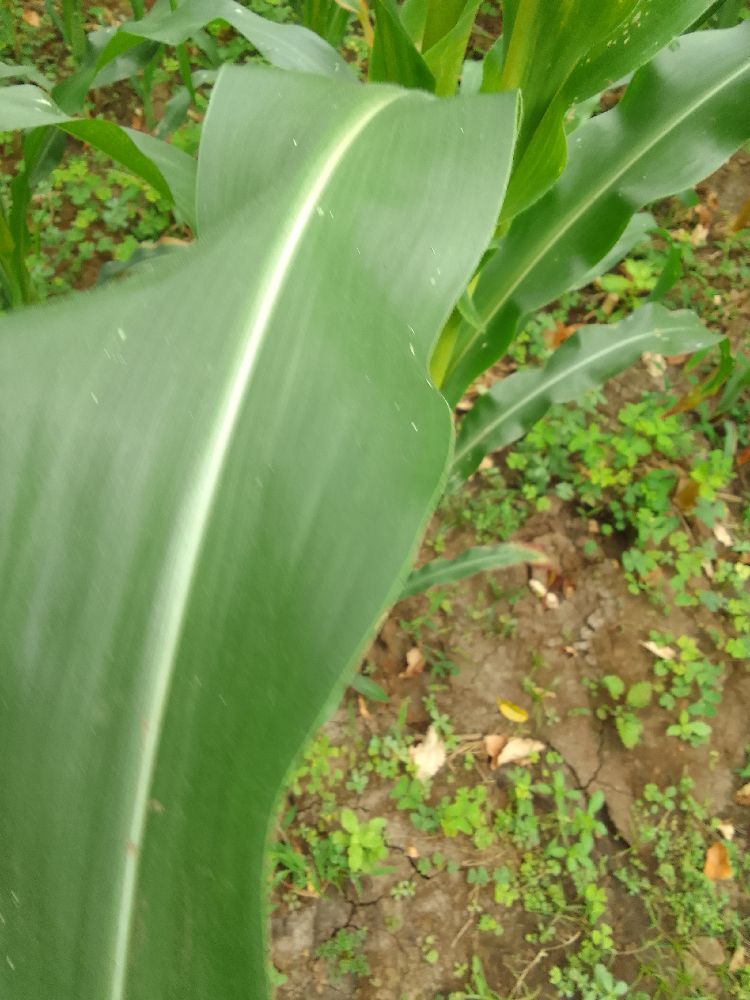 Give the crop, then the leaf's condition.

maize, healthy
